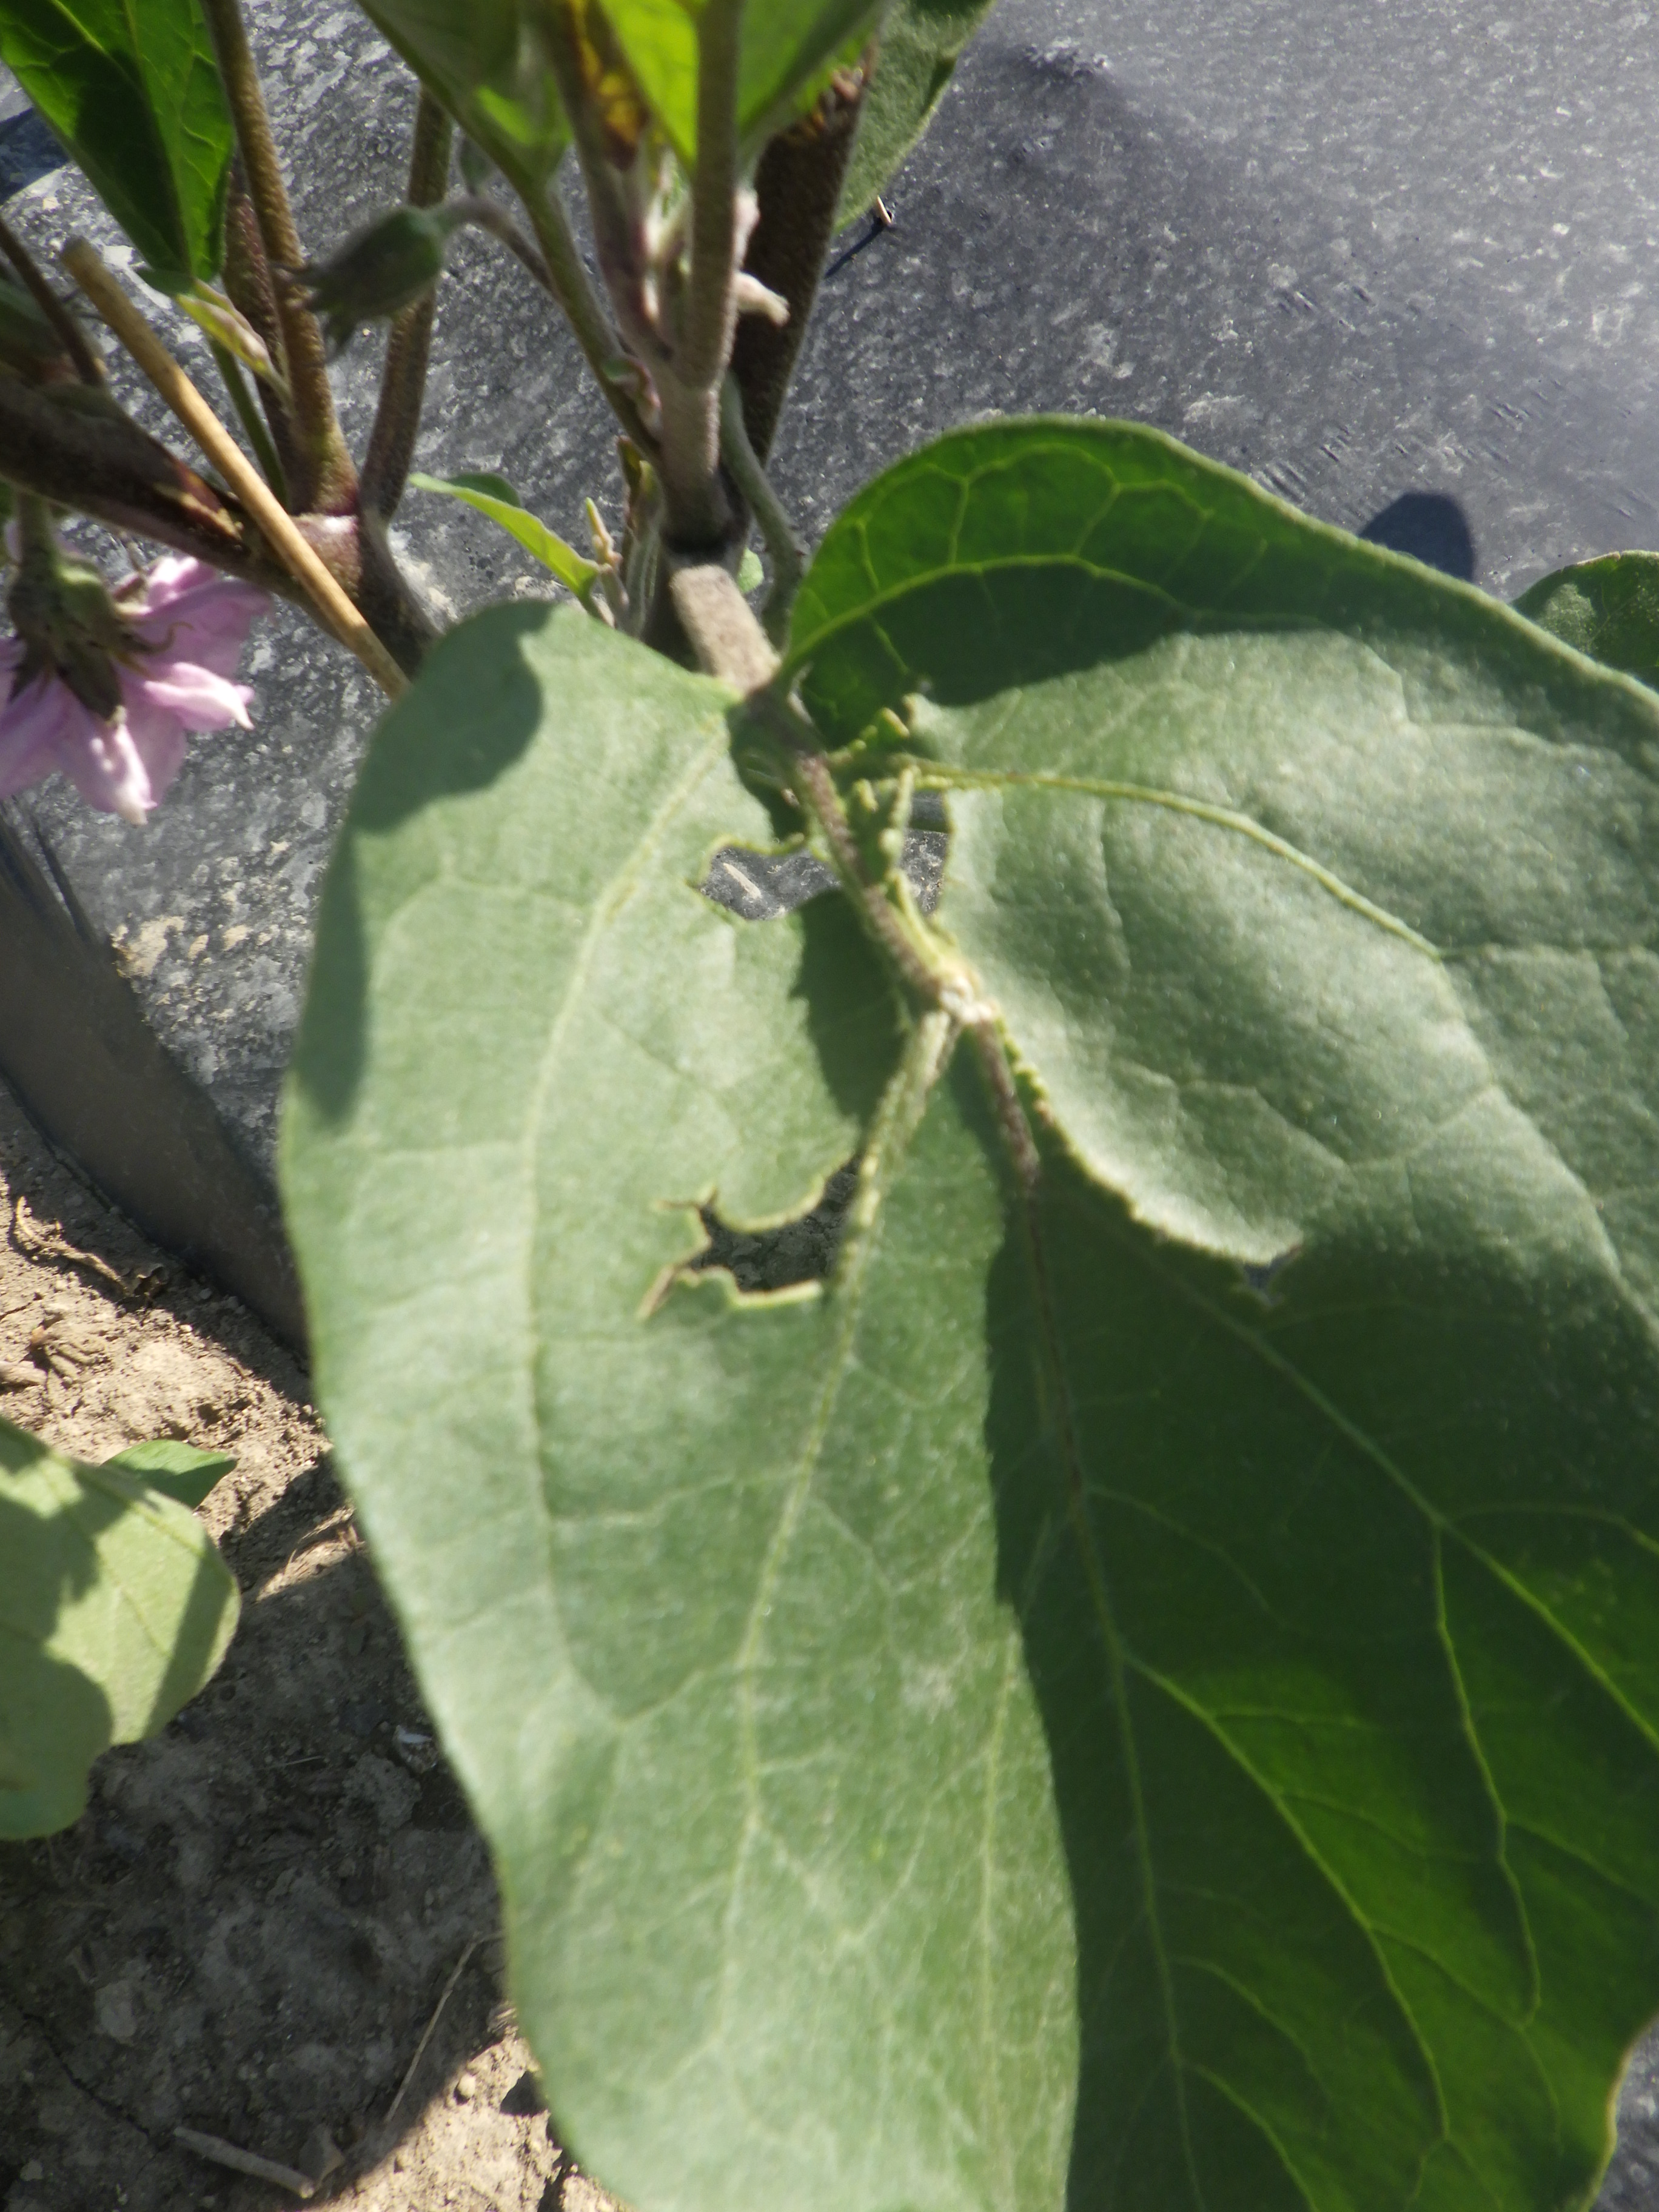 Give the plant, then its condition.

aubergine, colorado potato beetle
